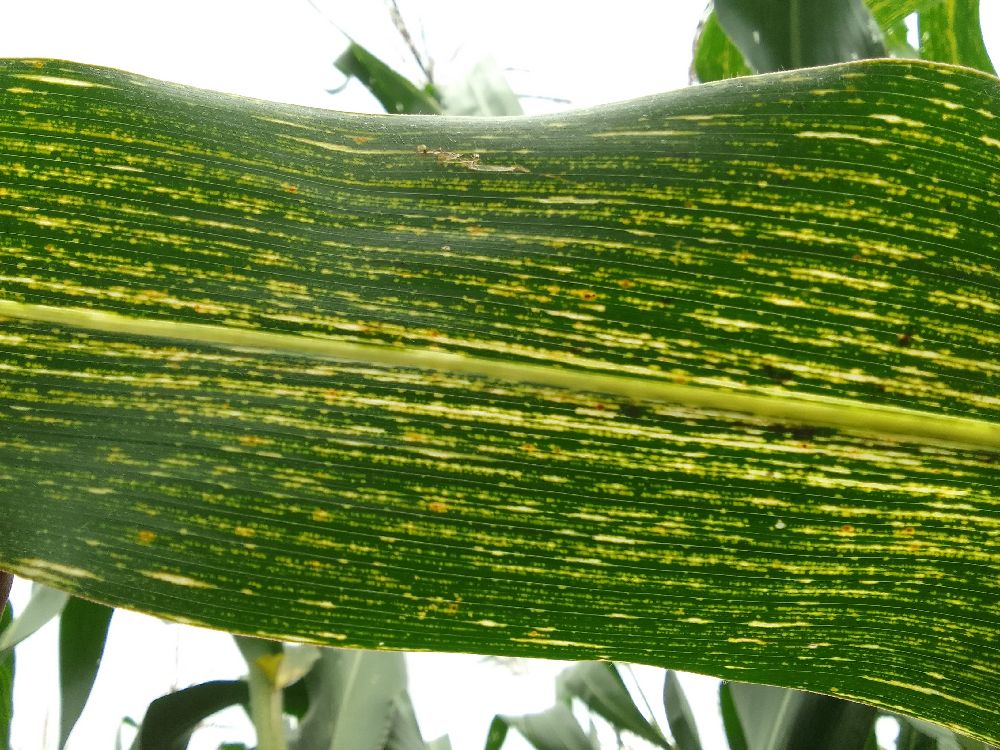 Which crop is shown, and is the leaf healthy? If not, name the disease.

maize, maize streak virus
